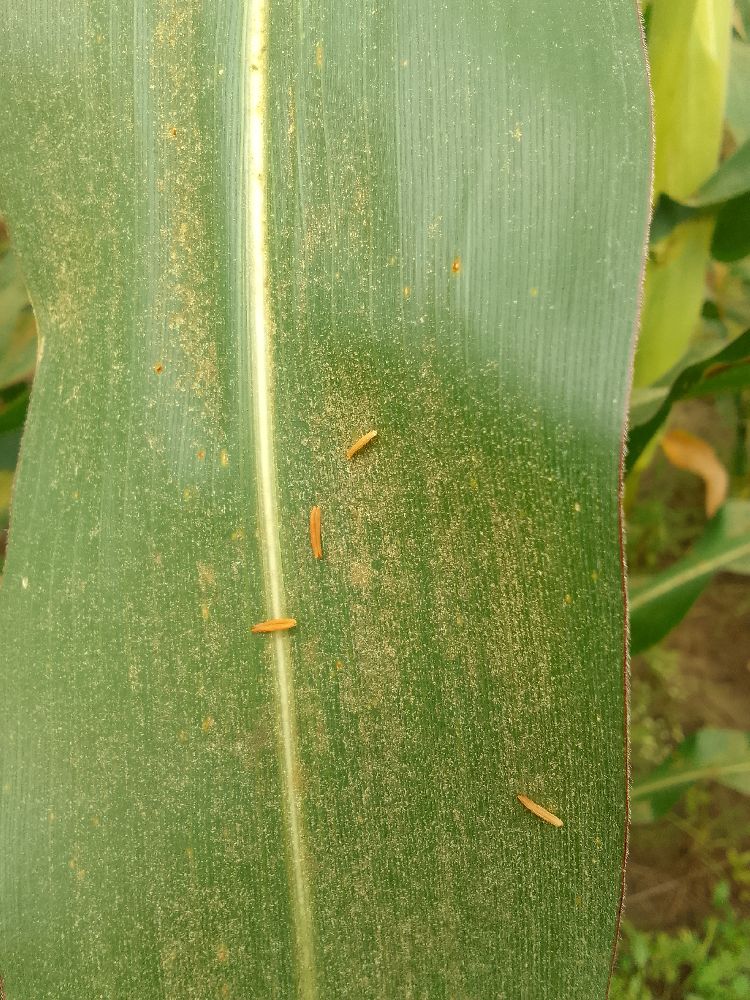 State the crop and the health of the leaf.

maize, healthy
